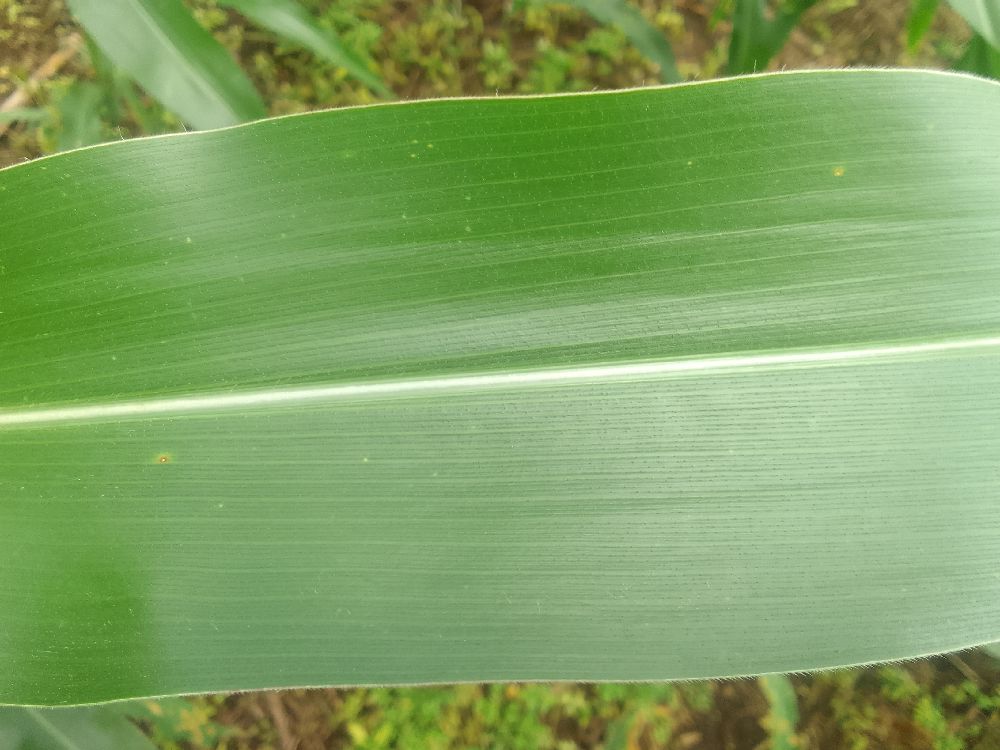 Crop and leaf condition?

maize, healthy
